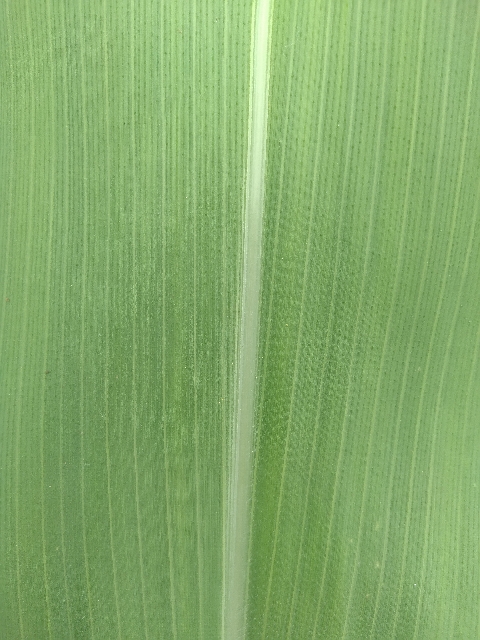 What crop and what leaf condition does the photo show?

maize, healthy
